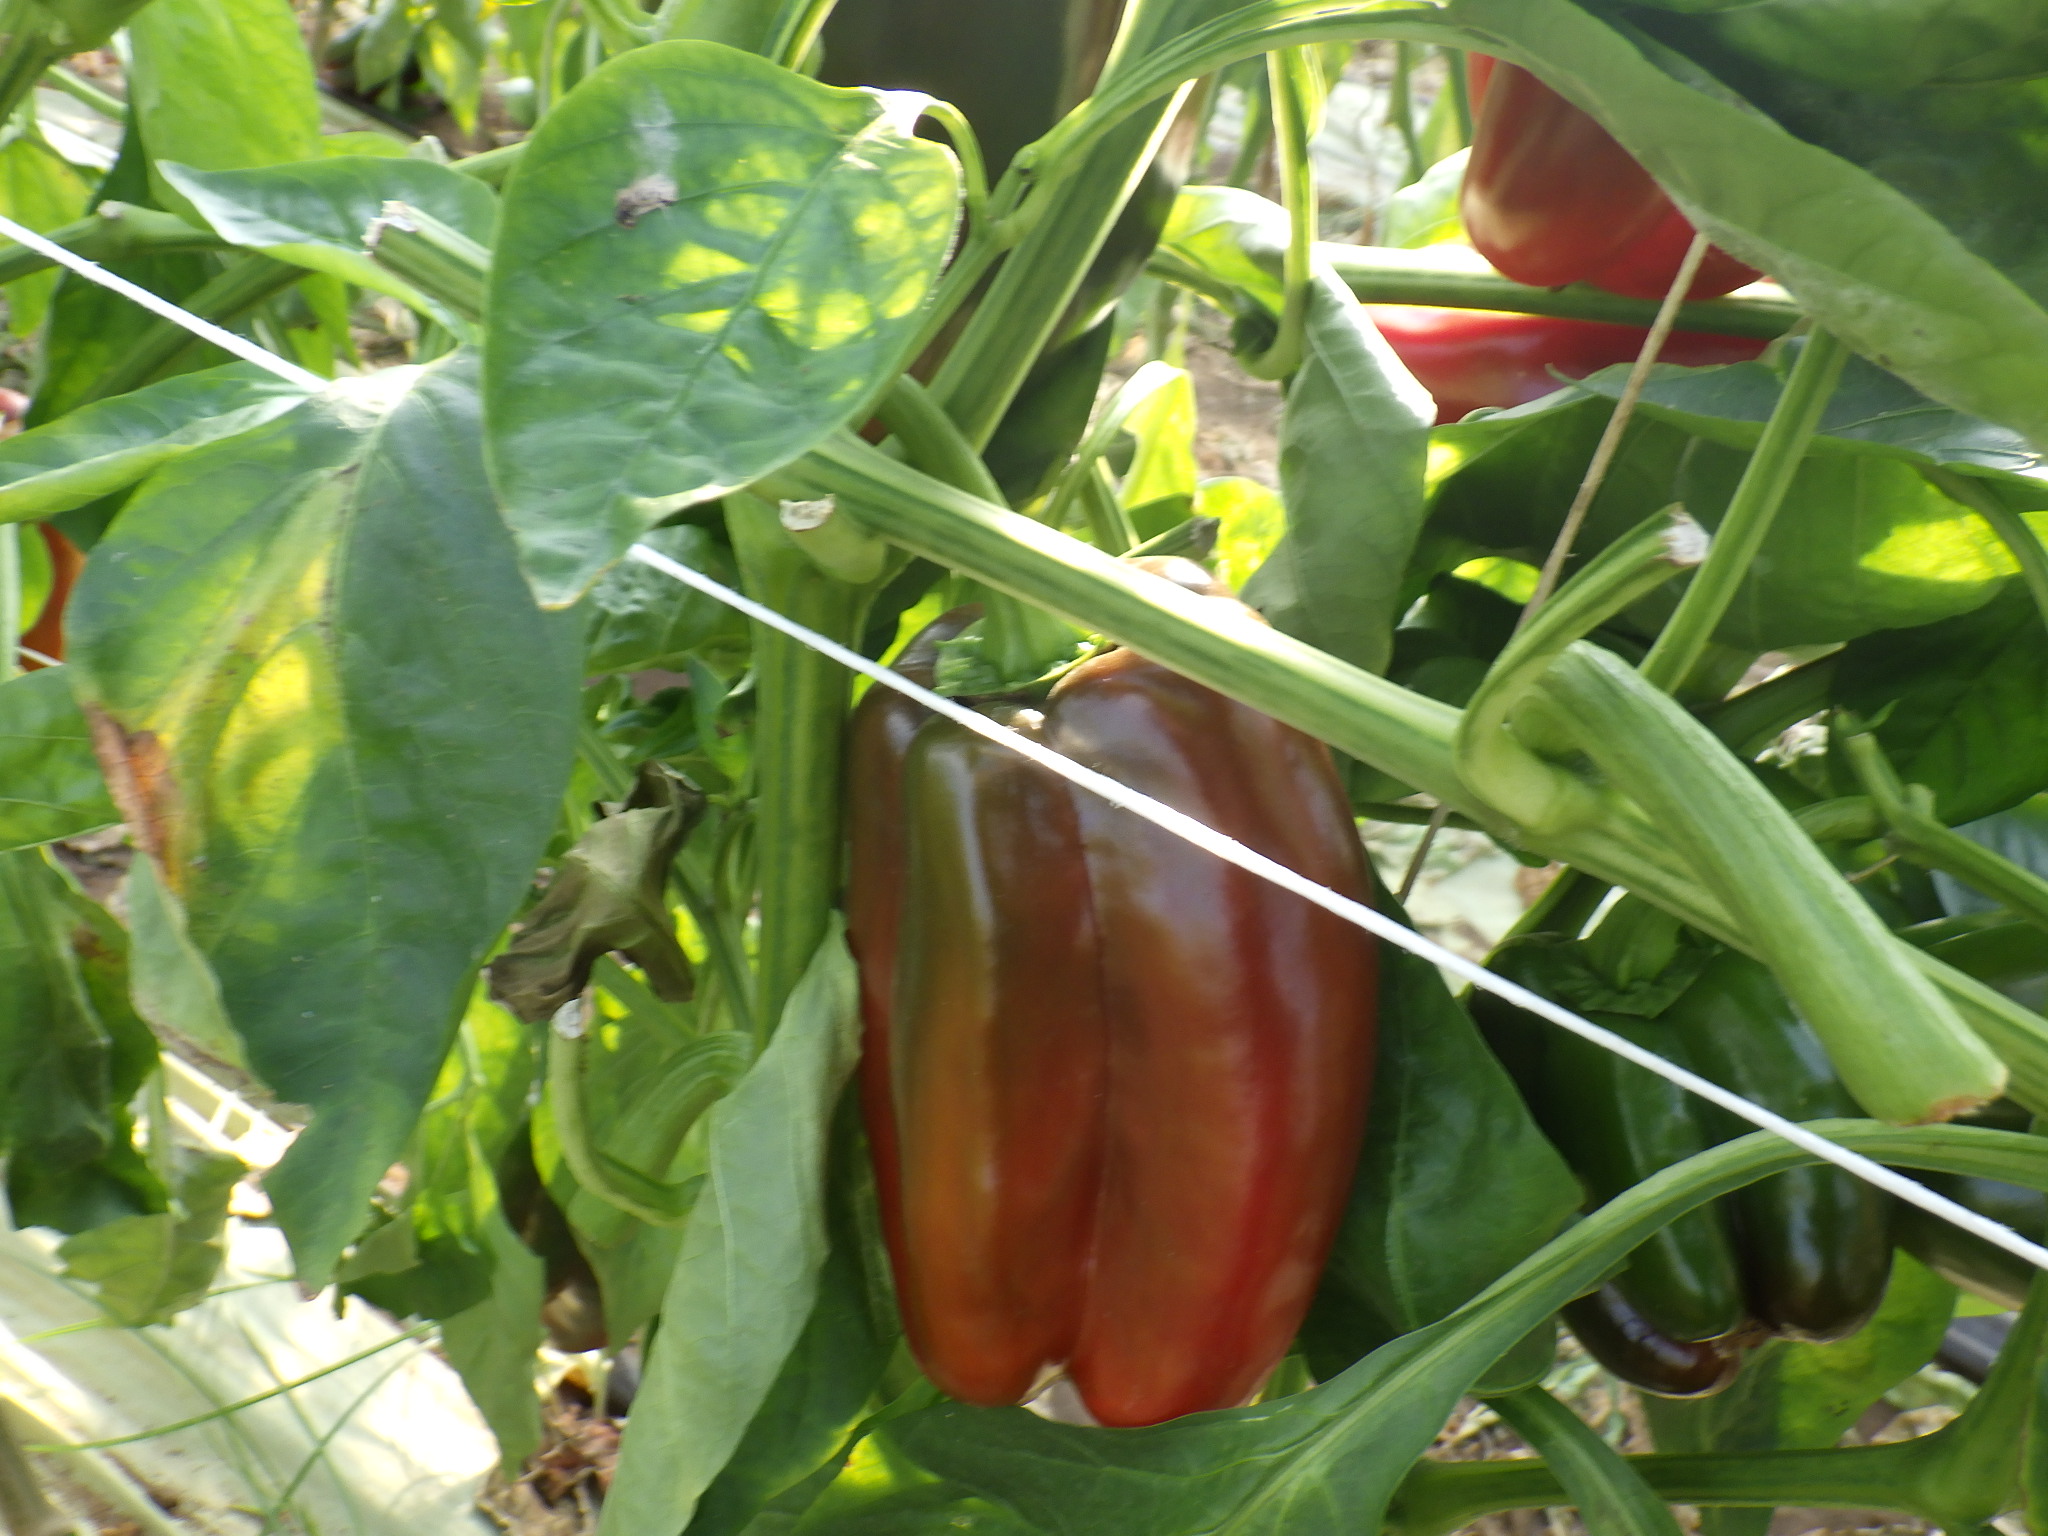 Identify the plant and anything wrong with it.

bell pepper, healthy
